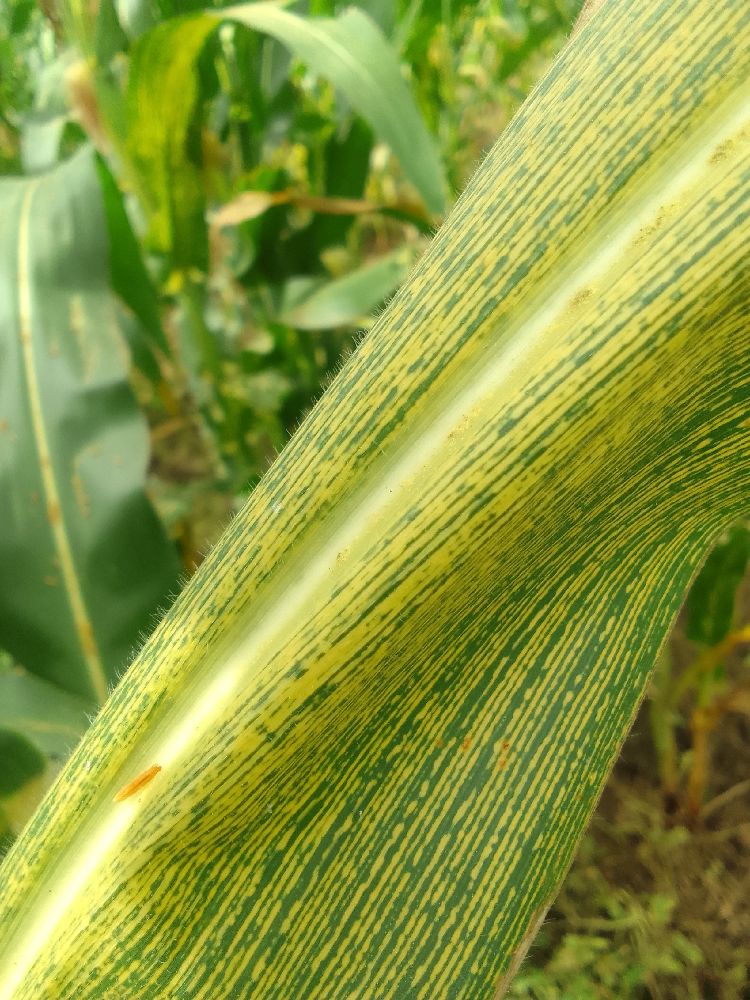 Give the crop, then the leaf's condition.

maize, maize streak virus
